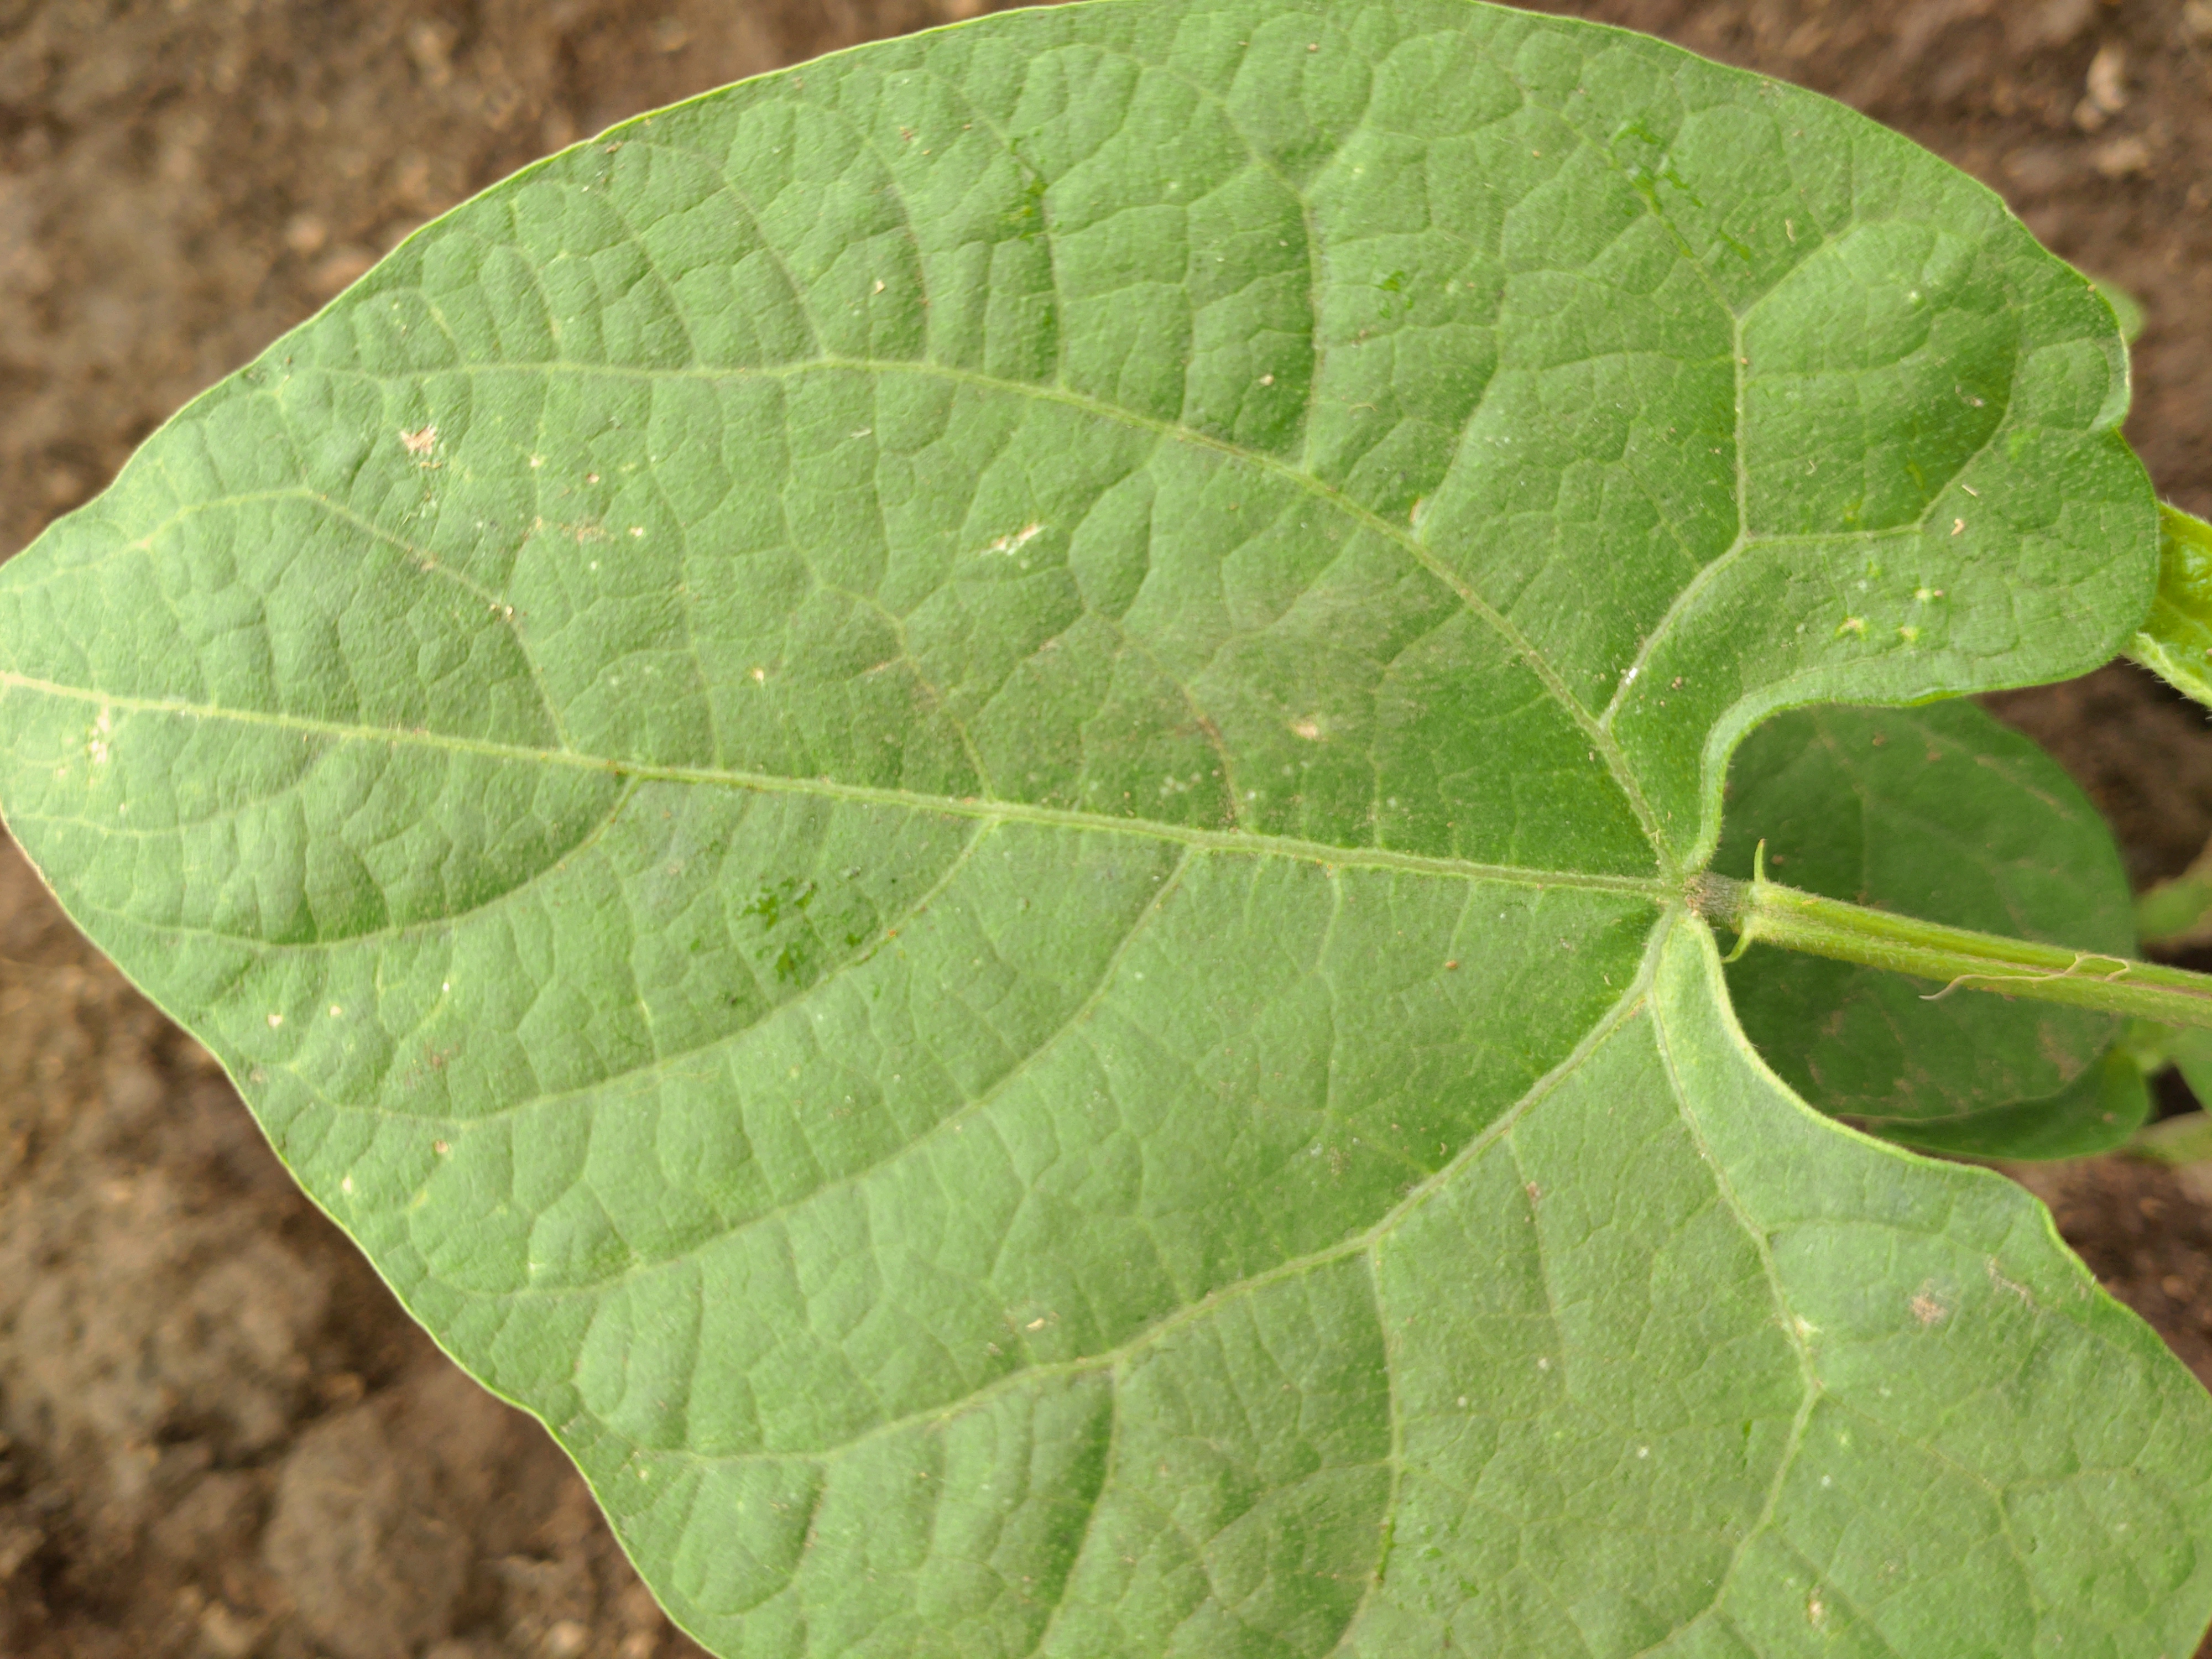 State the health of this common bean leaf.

healthy
